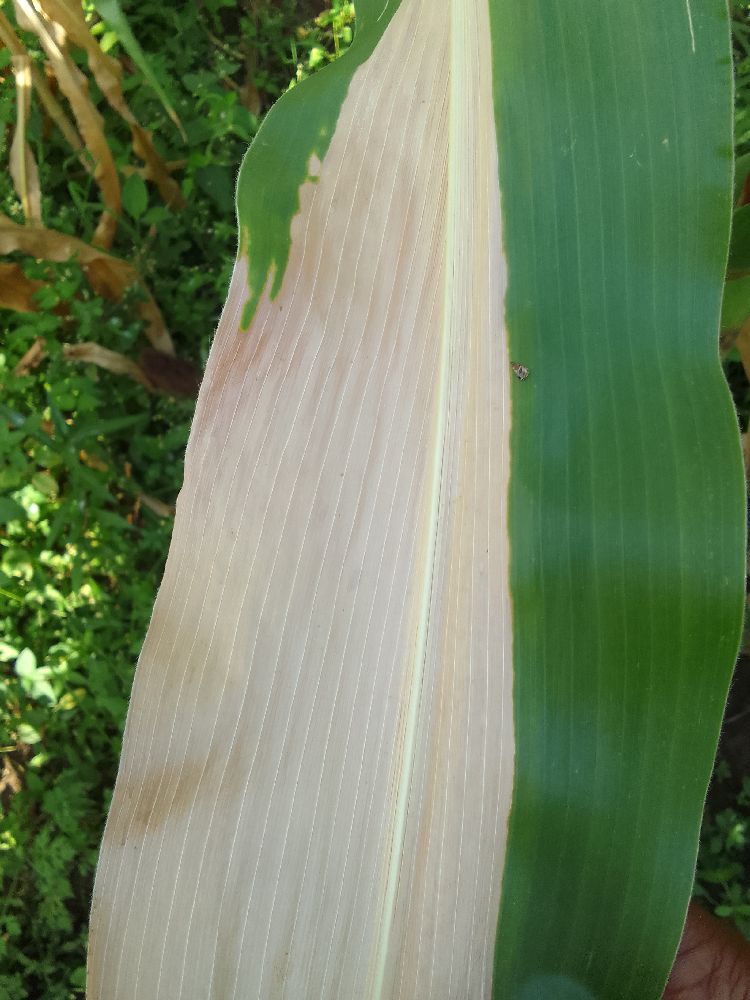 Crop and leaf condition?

maize, maize lethal necrosis
